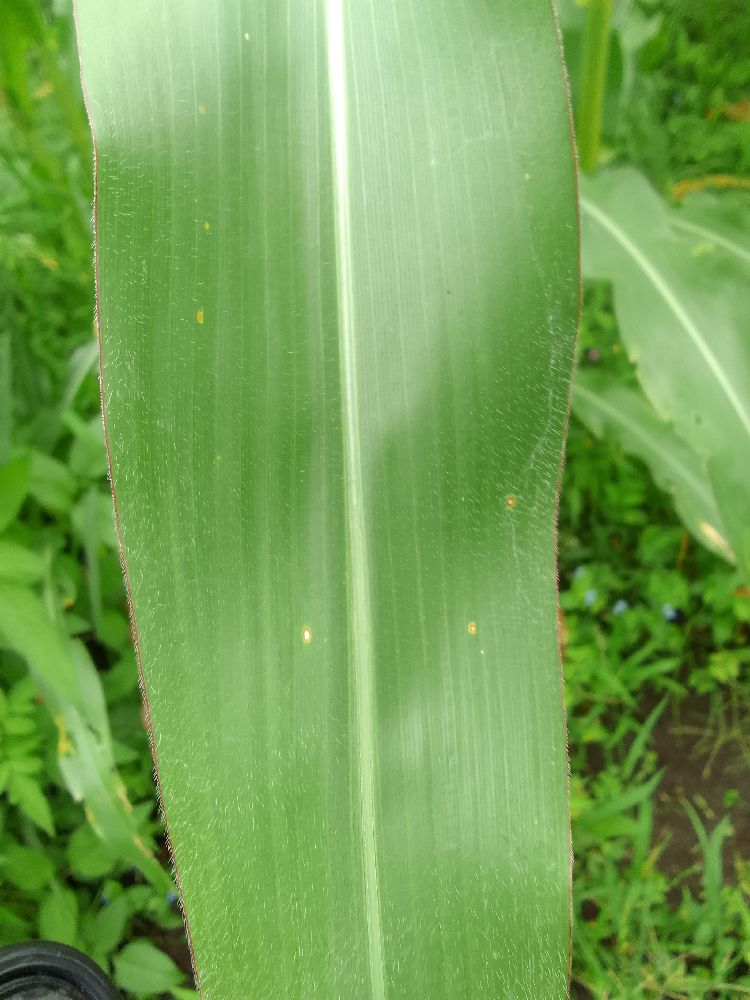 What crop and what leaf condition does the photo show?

maize, healthy
